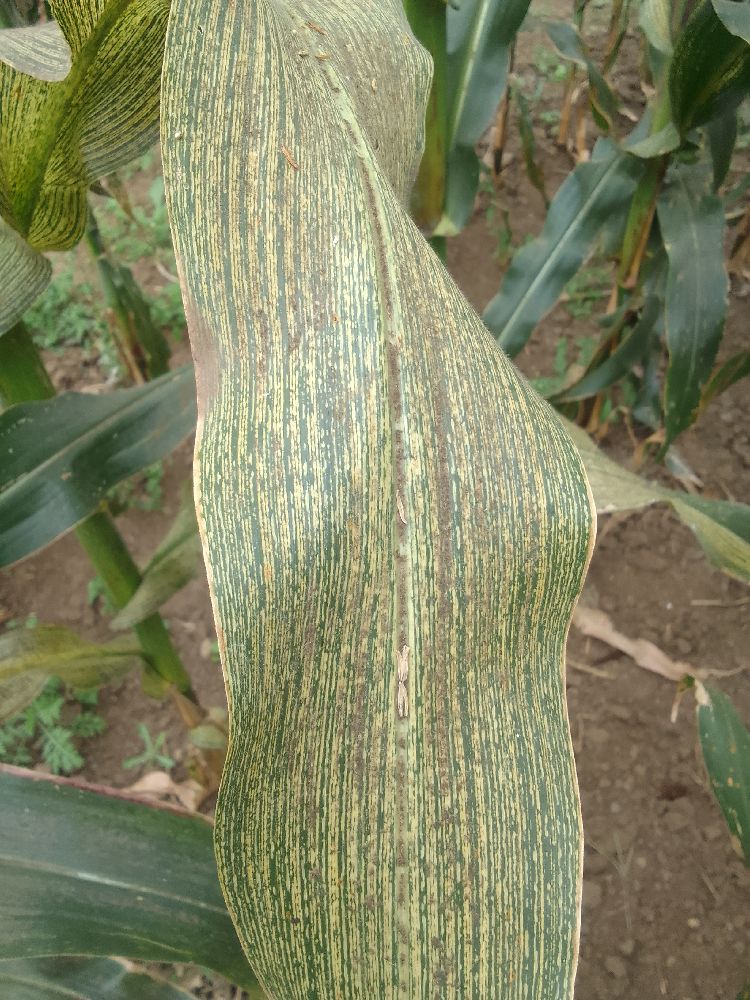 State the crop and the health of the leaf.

maize, maize streak virus
